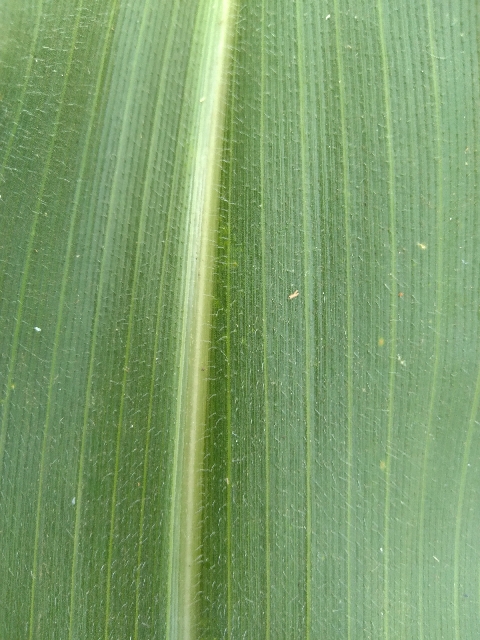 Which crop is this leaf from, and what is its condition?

maize, healthy
